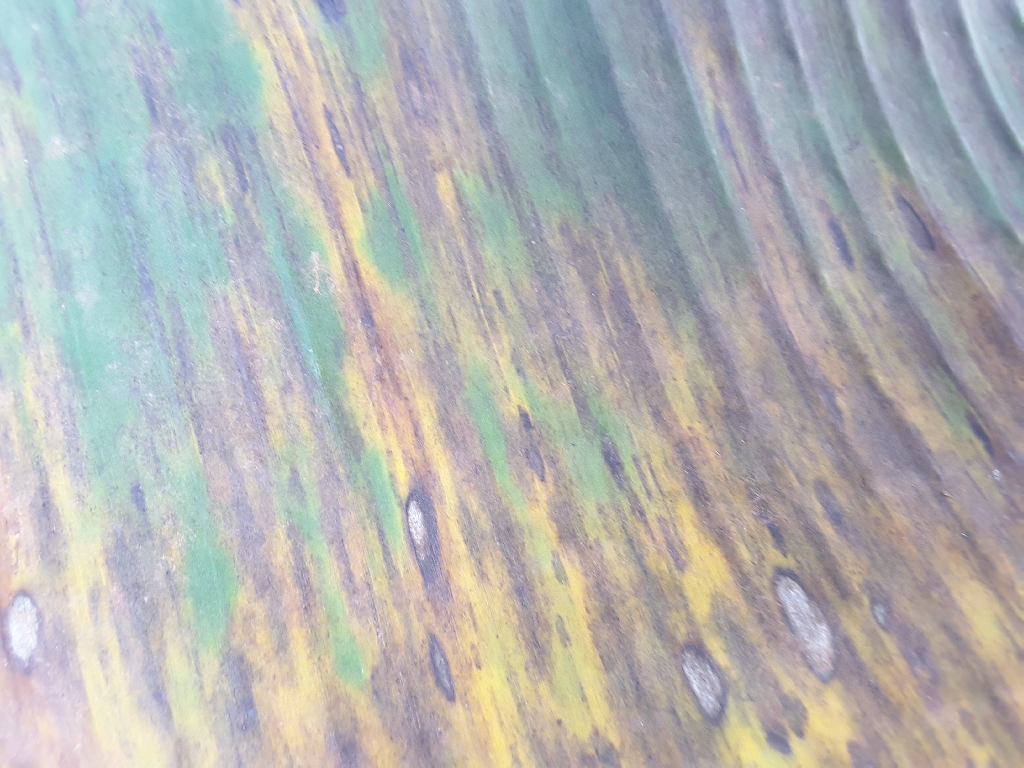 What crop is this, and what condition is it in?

banana, black sigatoka
